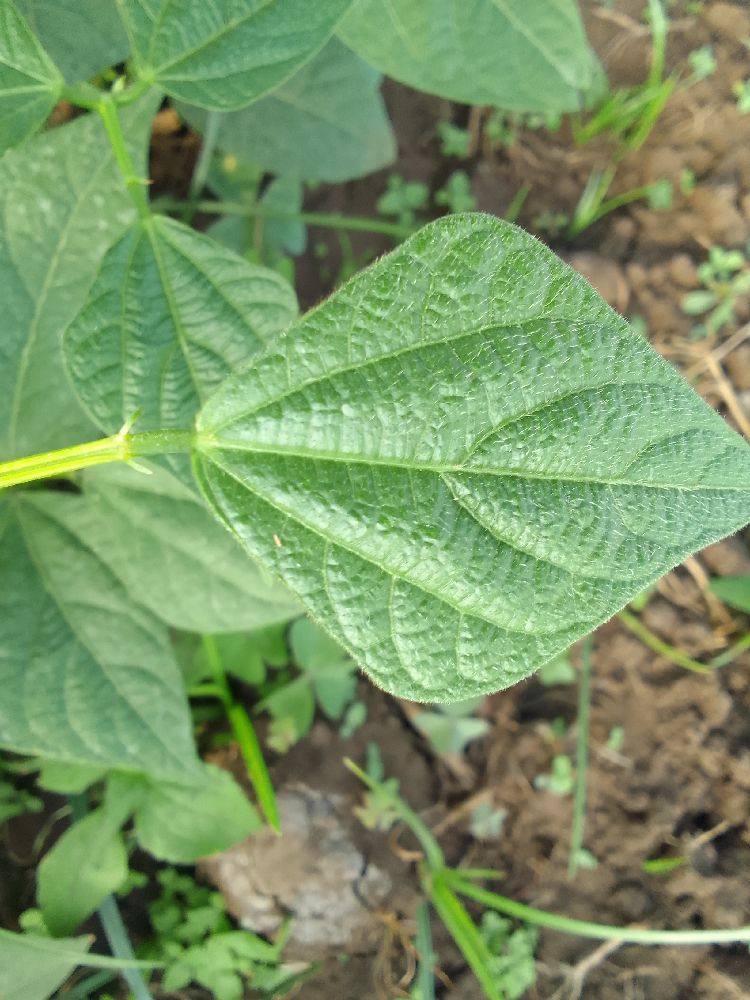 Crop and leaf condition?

common bean, healthy
